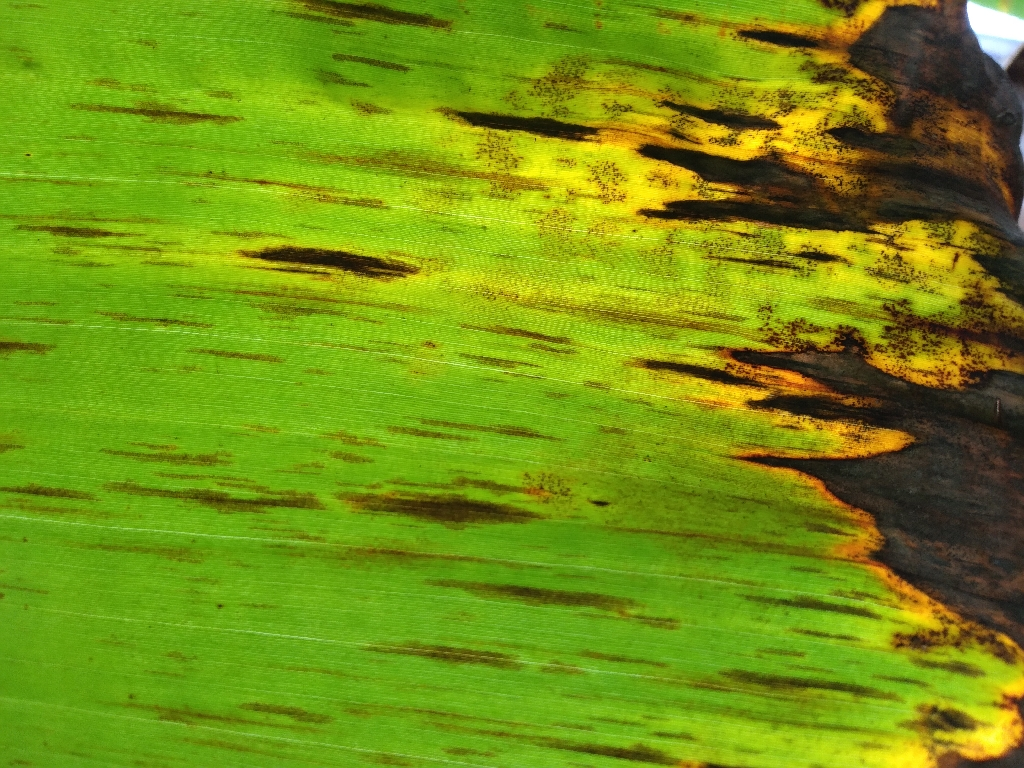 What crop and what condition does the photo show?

banana, black sigatoka
